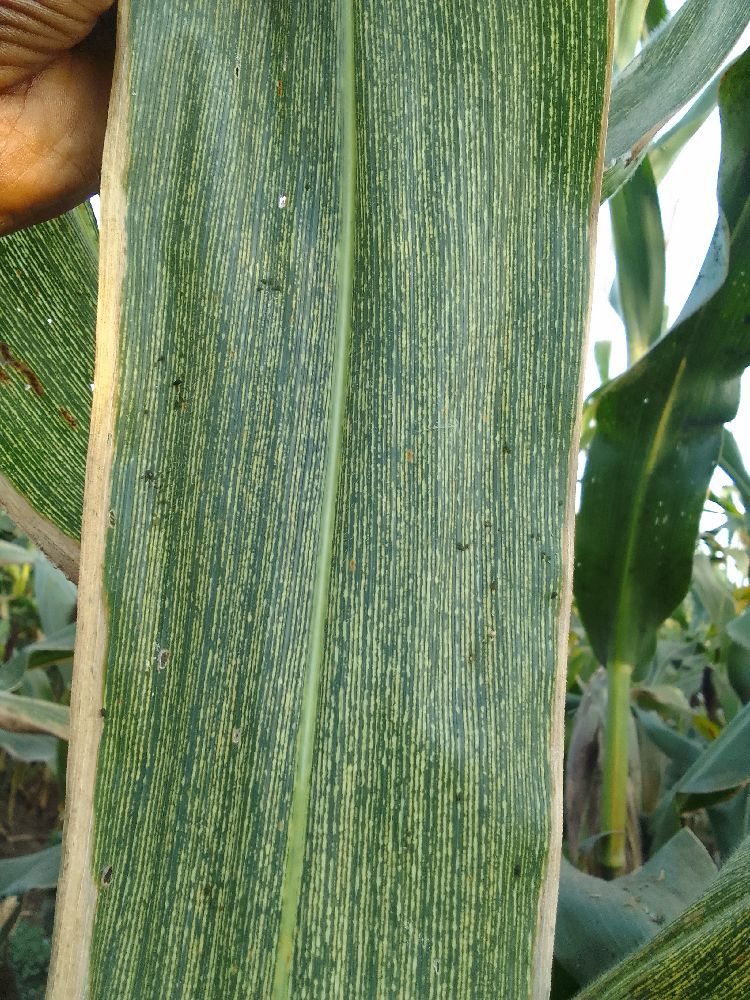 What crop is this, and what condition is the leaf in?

maize, maize streak virus
